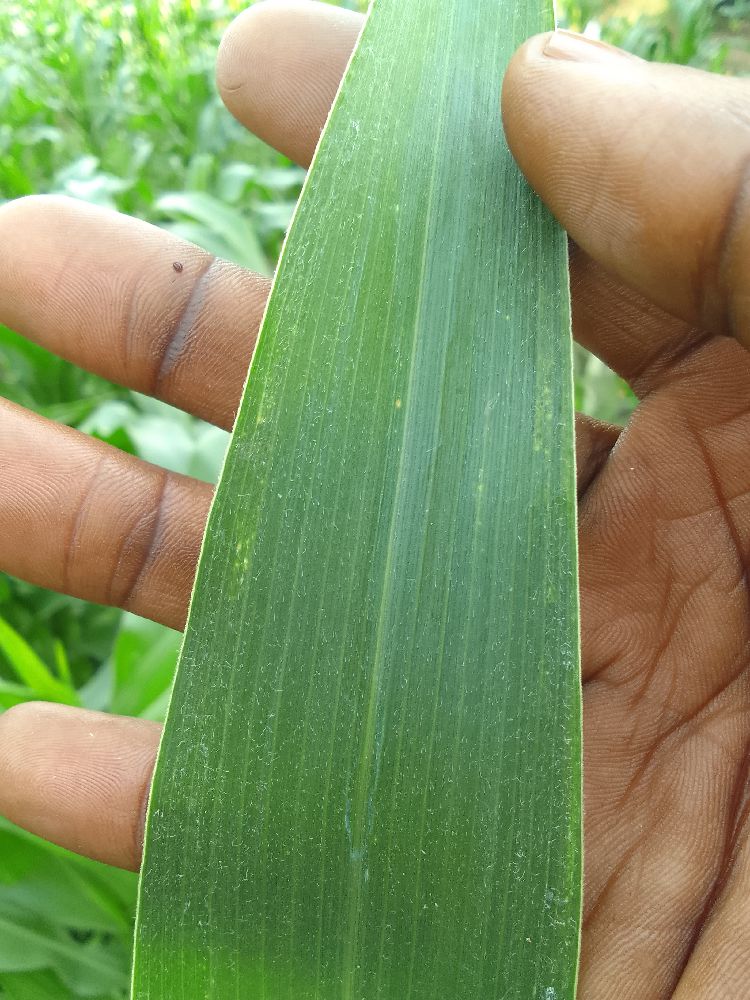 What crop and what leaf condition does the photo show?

maize, healthy
